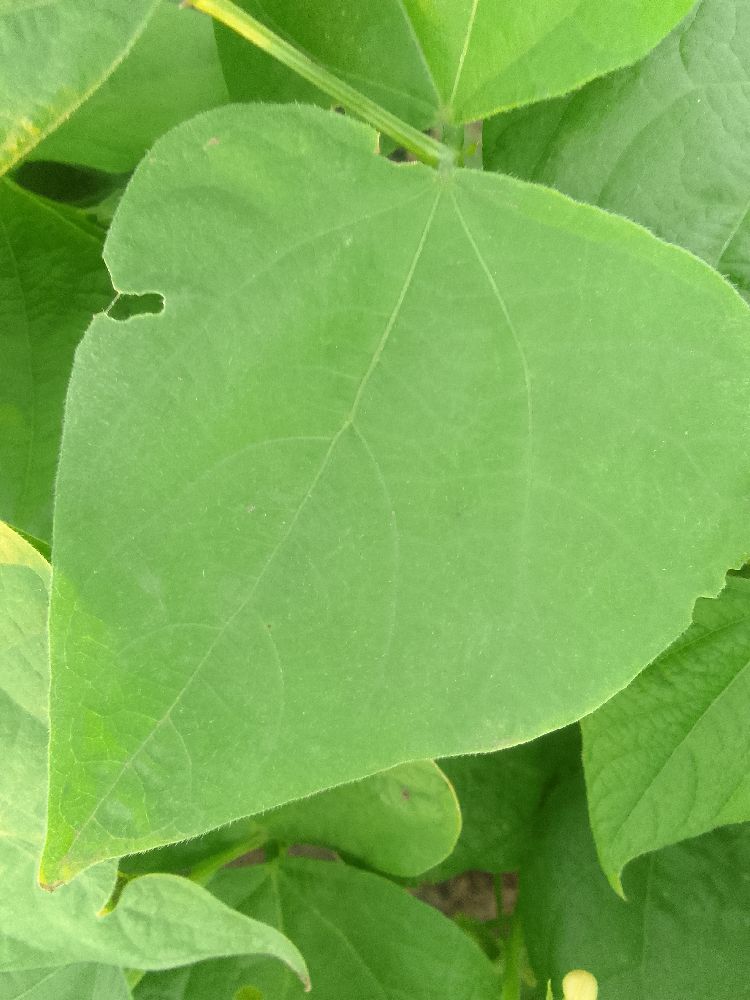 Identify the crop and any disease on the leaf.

common bean, healthy
